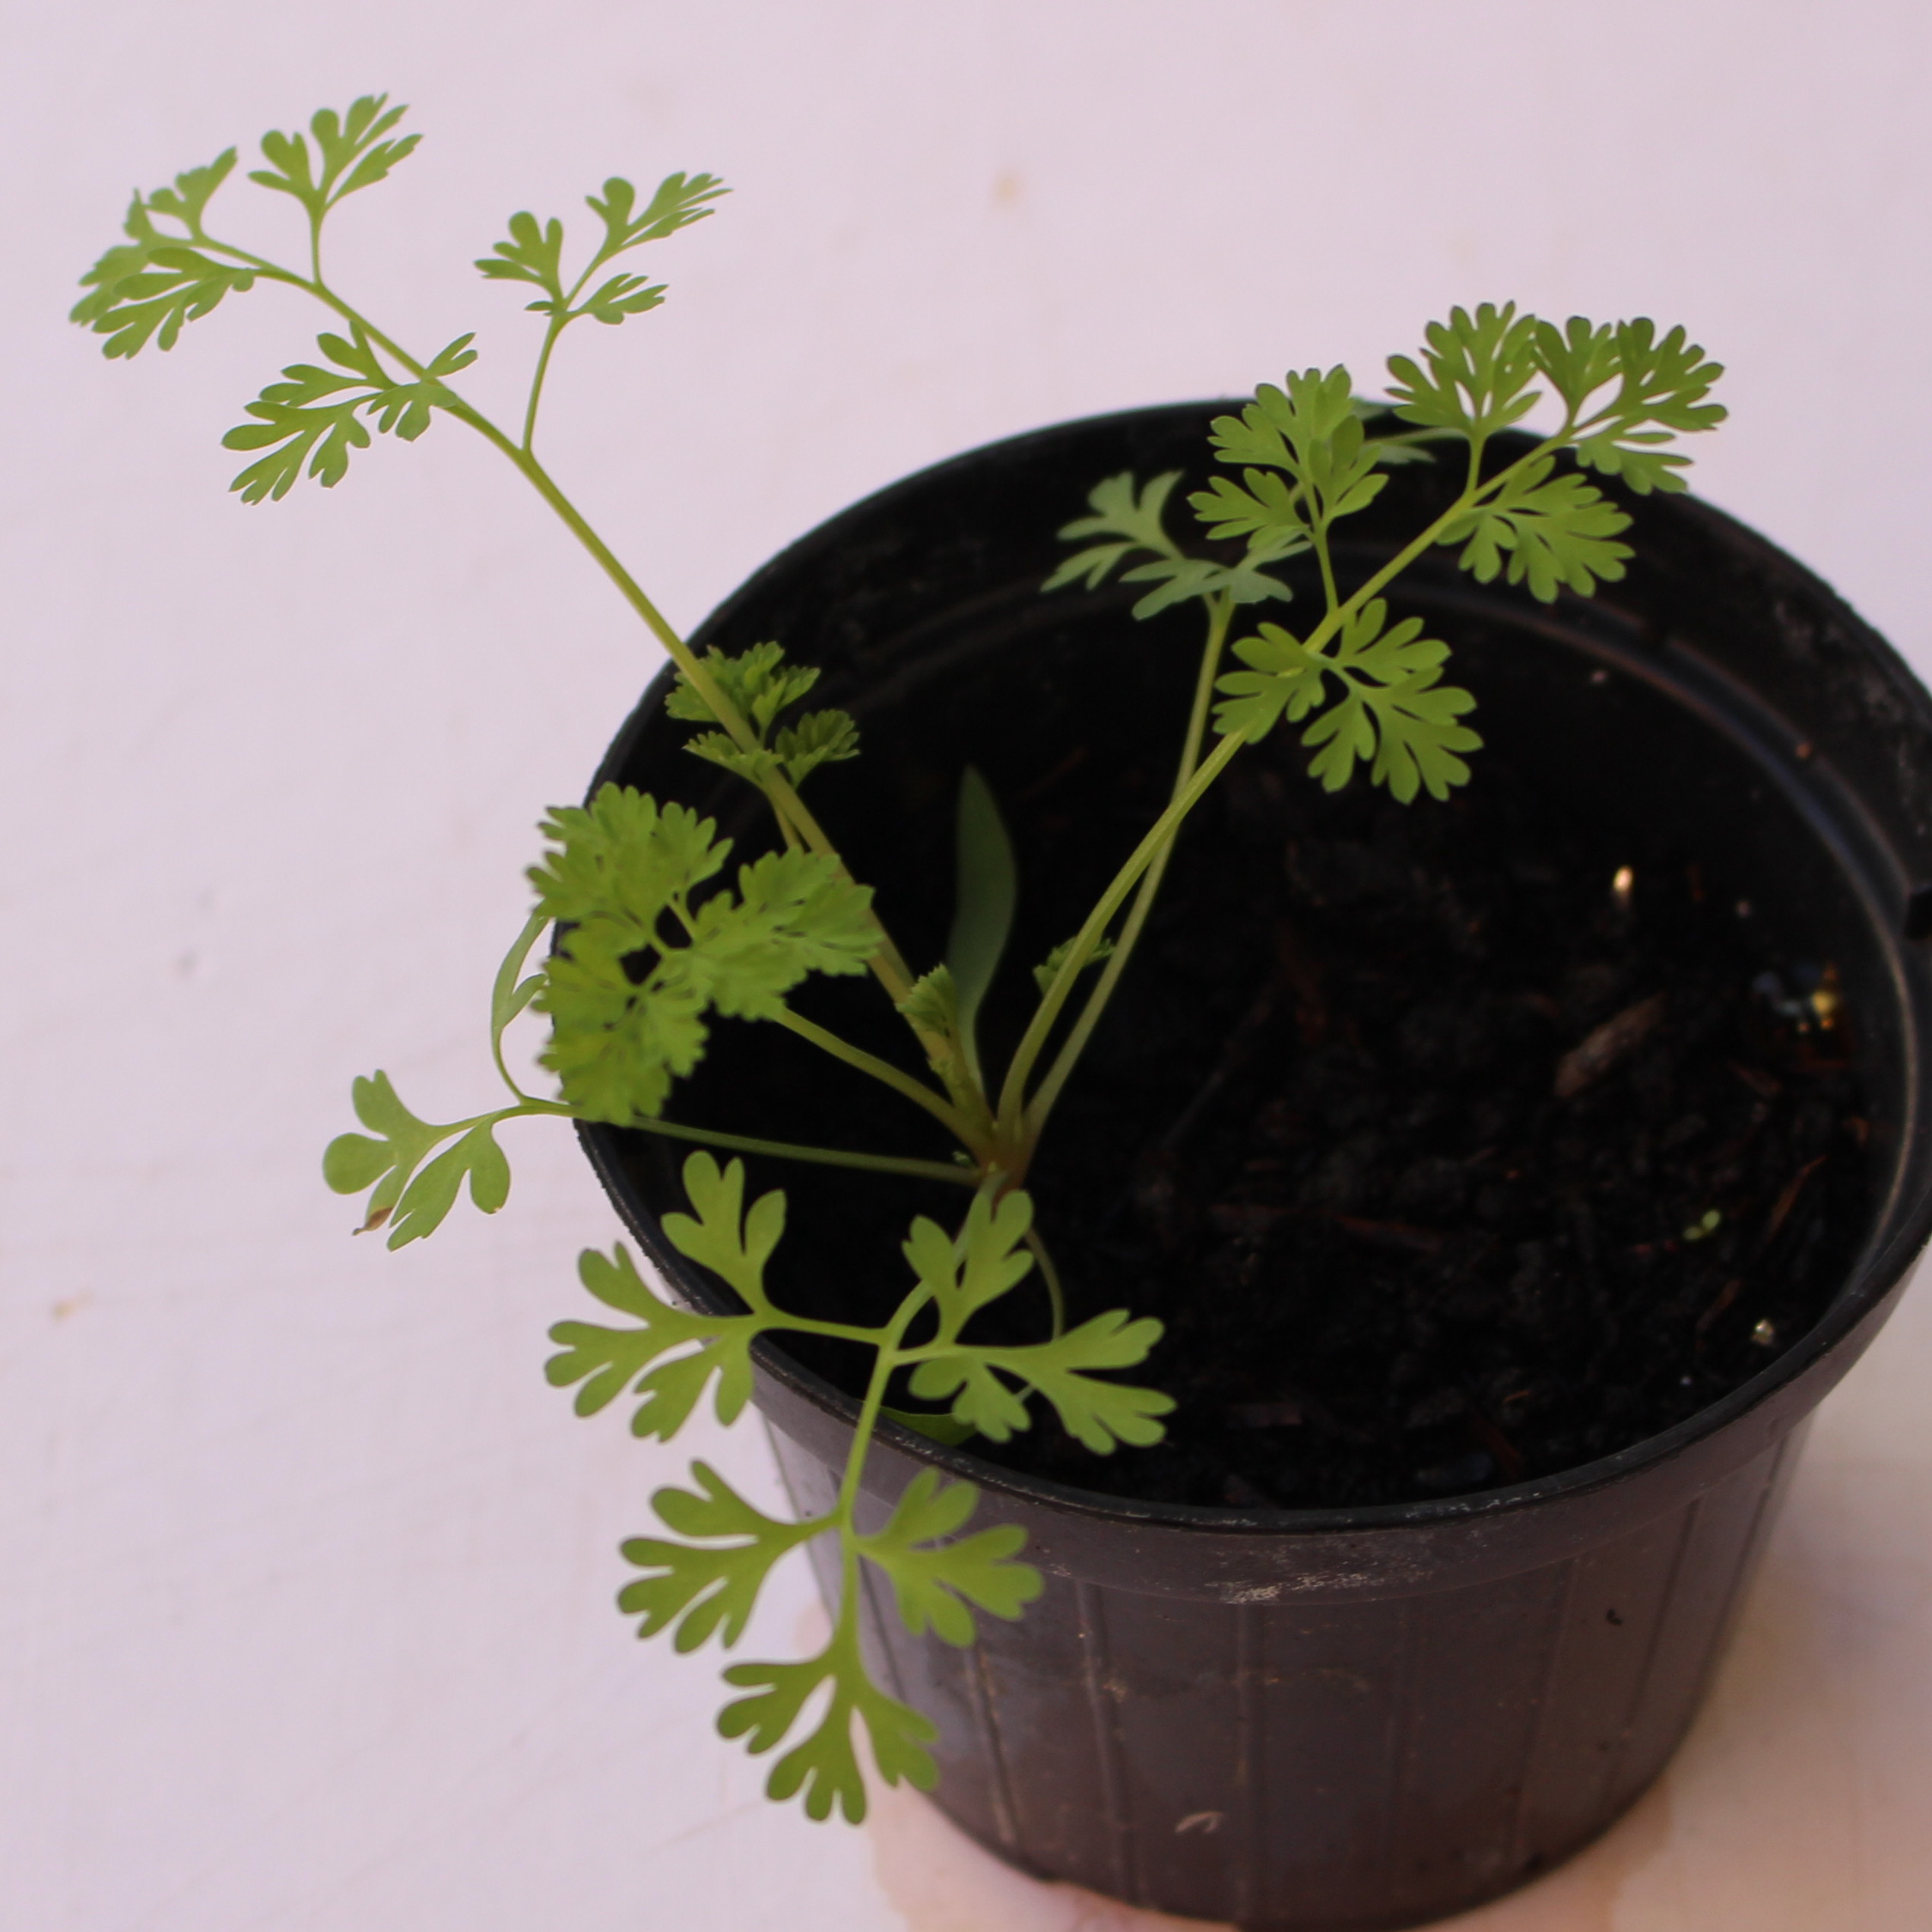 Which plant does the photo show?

Fumaria officinalis
